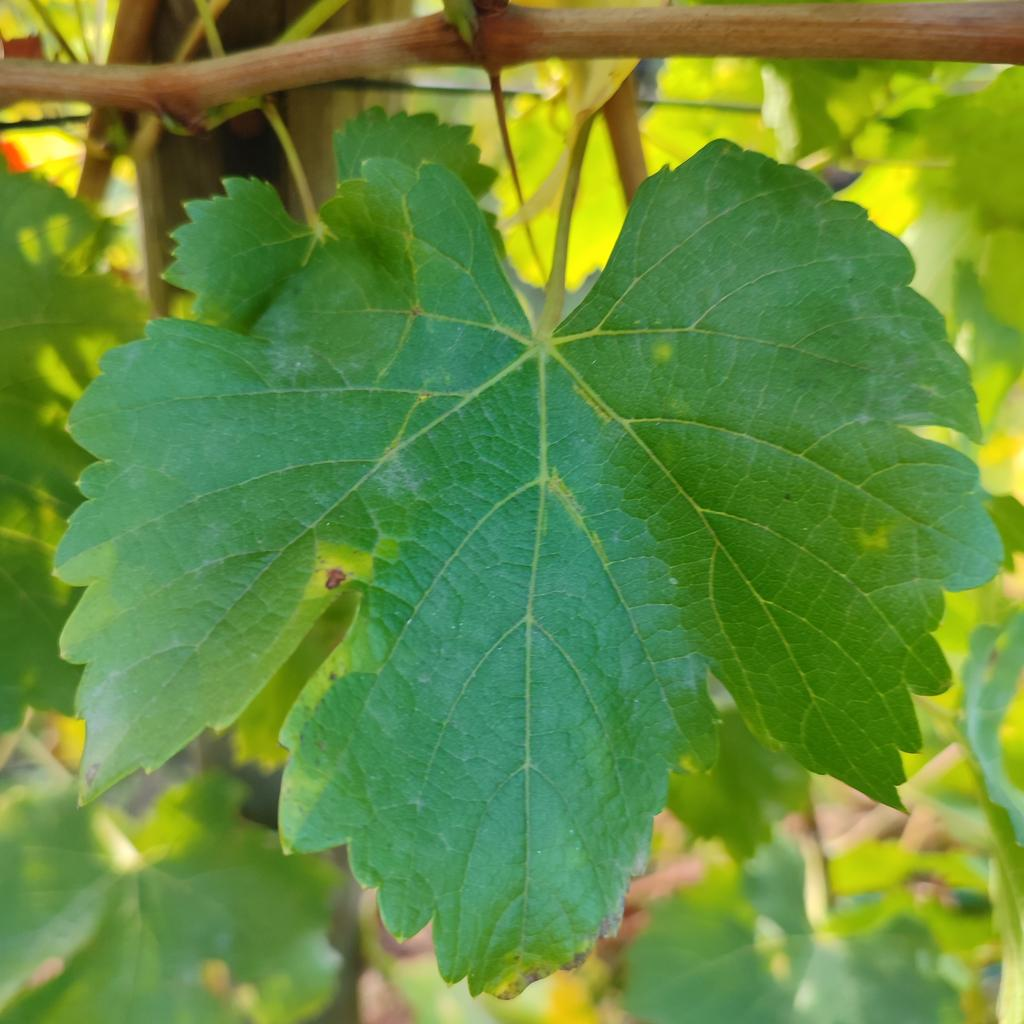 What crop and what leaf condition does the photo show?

grapevine, powdery mildew
